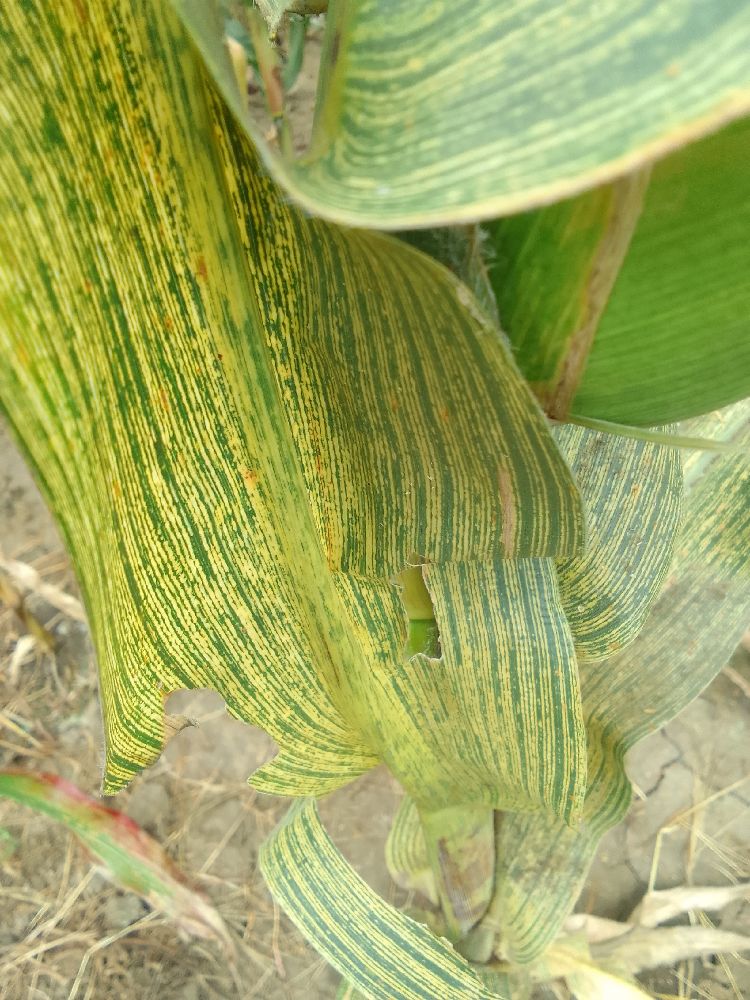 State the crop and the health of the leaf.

maize, maize streak virus
